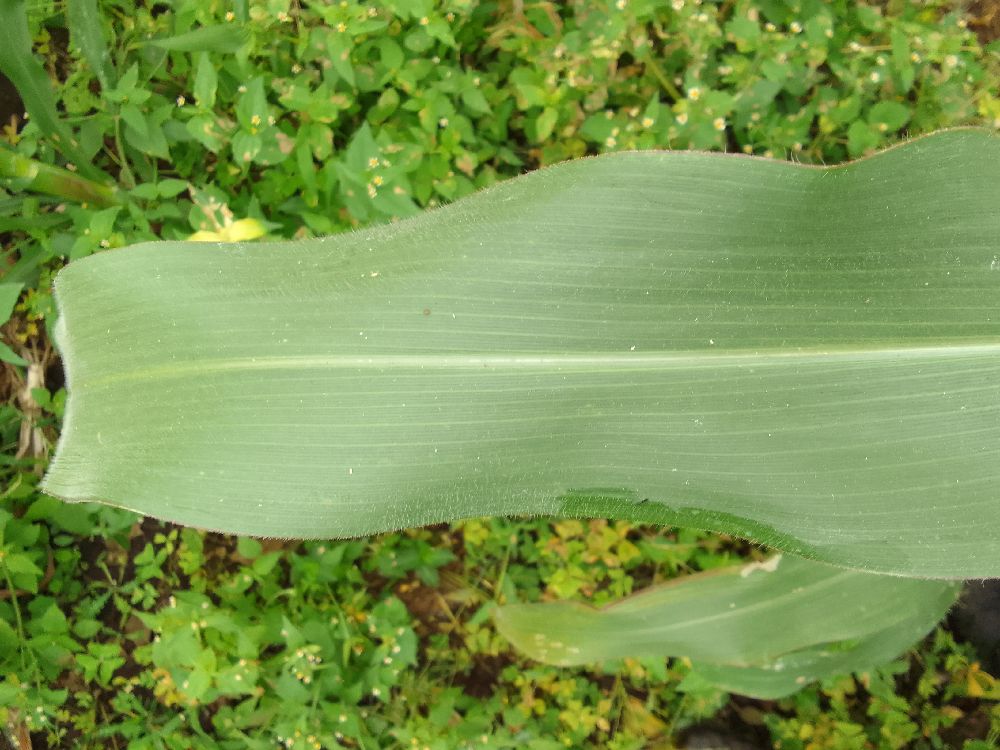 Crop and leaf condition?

maize, healthy
